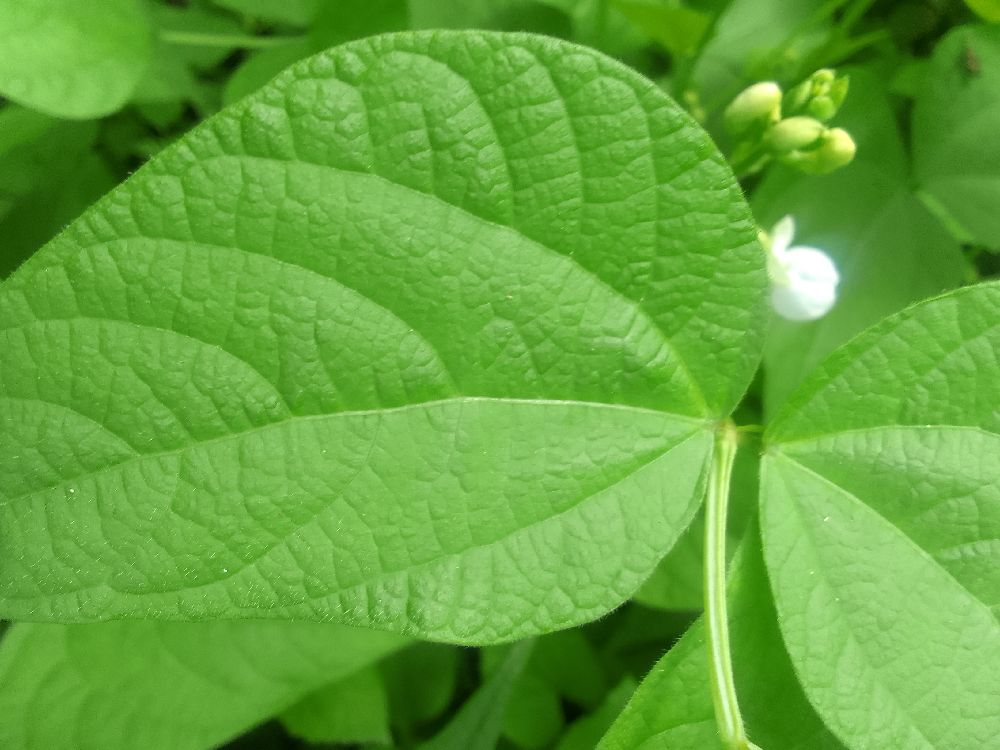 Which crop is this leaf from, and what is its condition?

common bean, healthy
